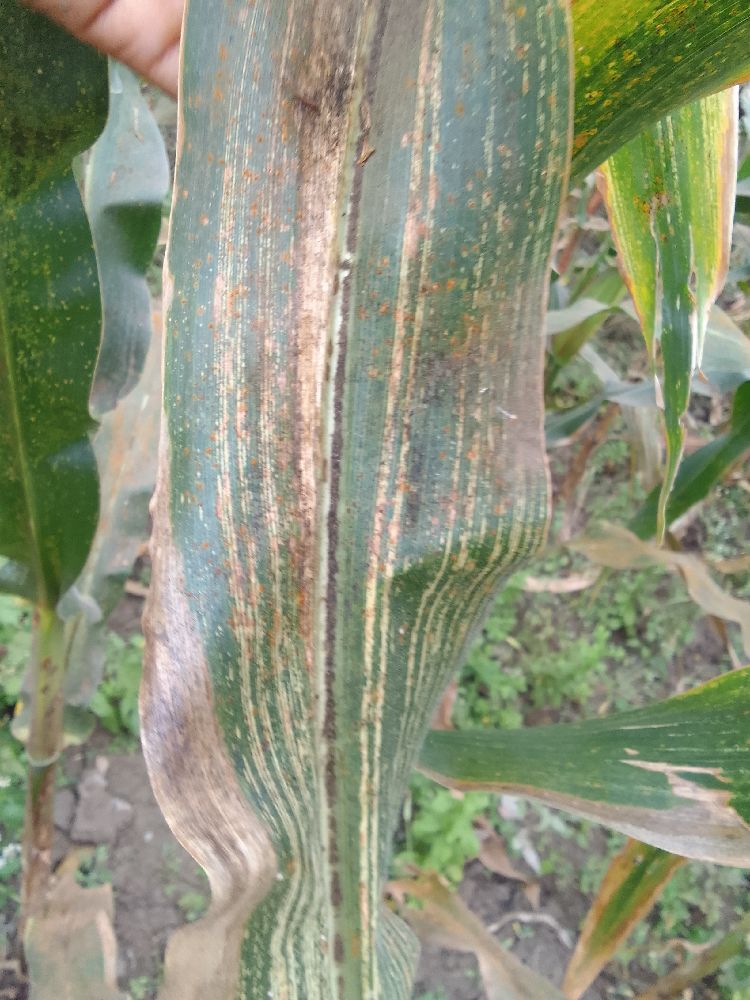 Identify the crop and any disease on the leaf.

maize, maize streak virus
